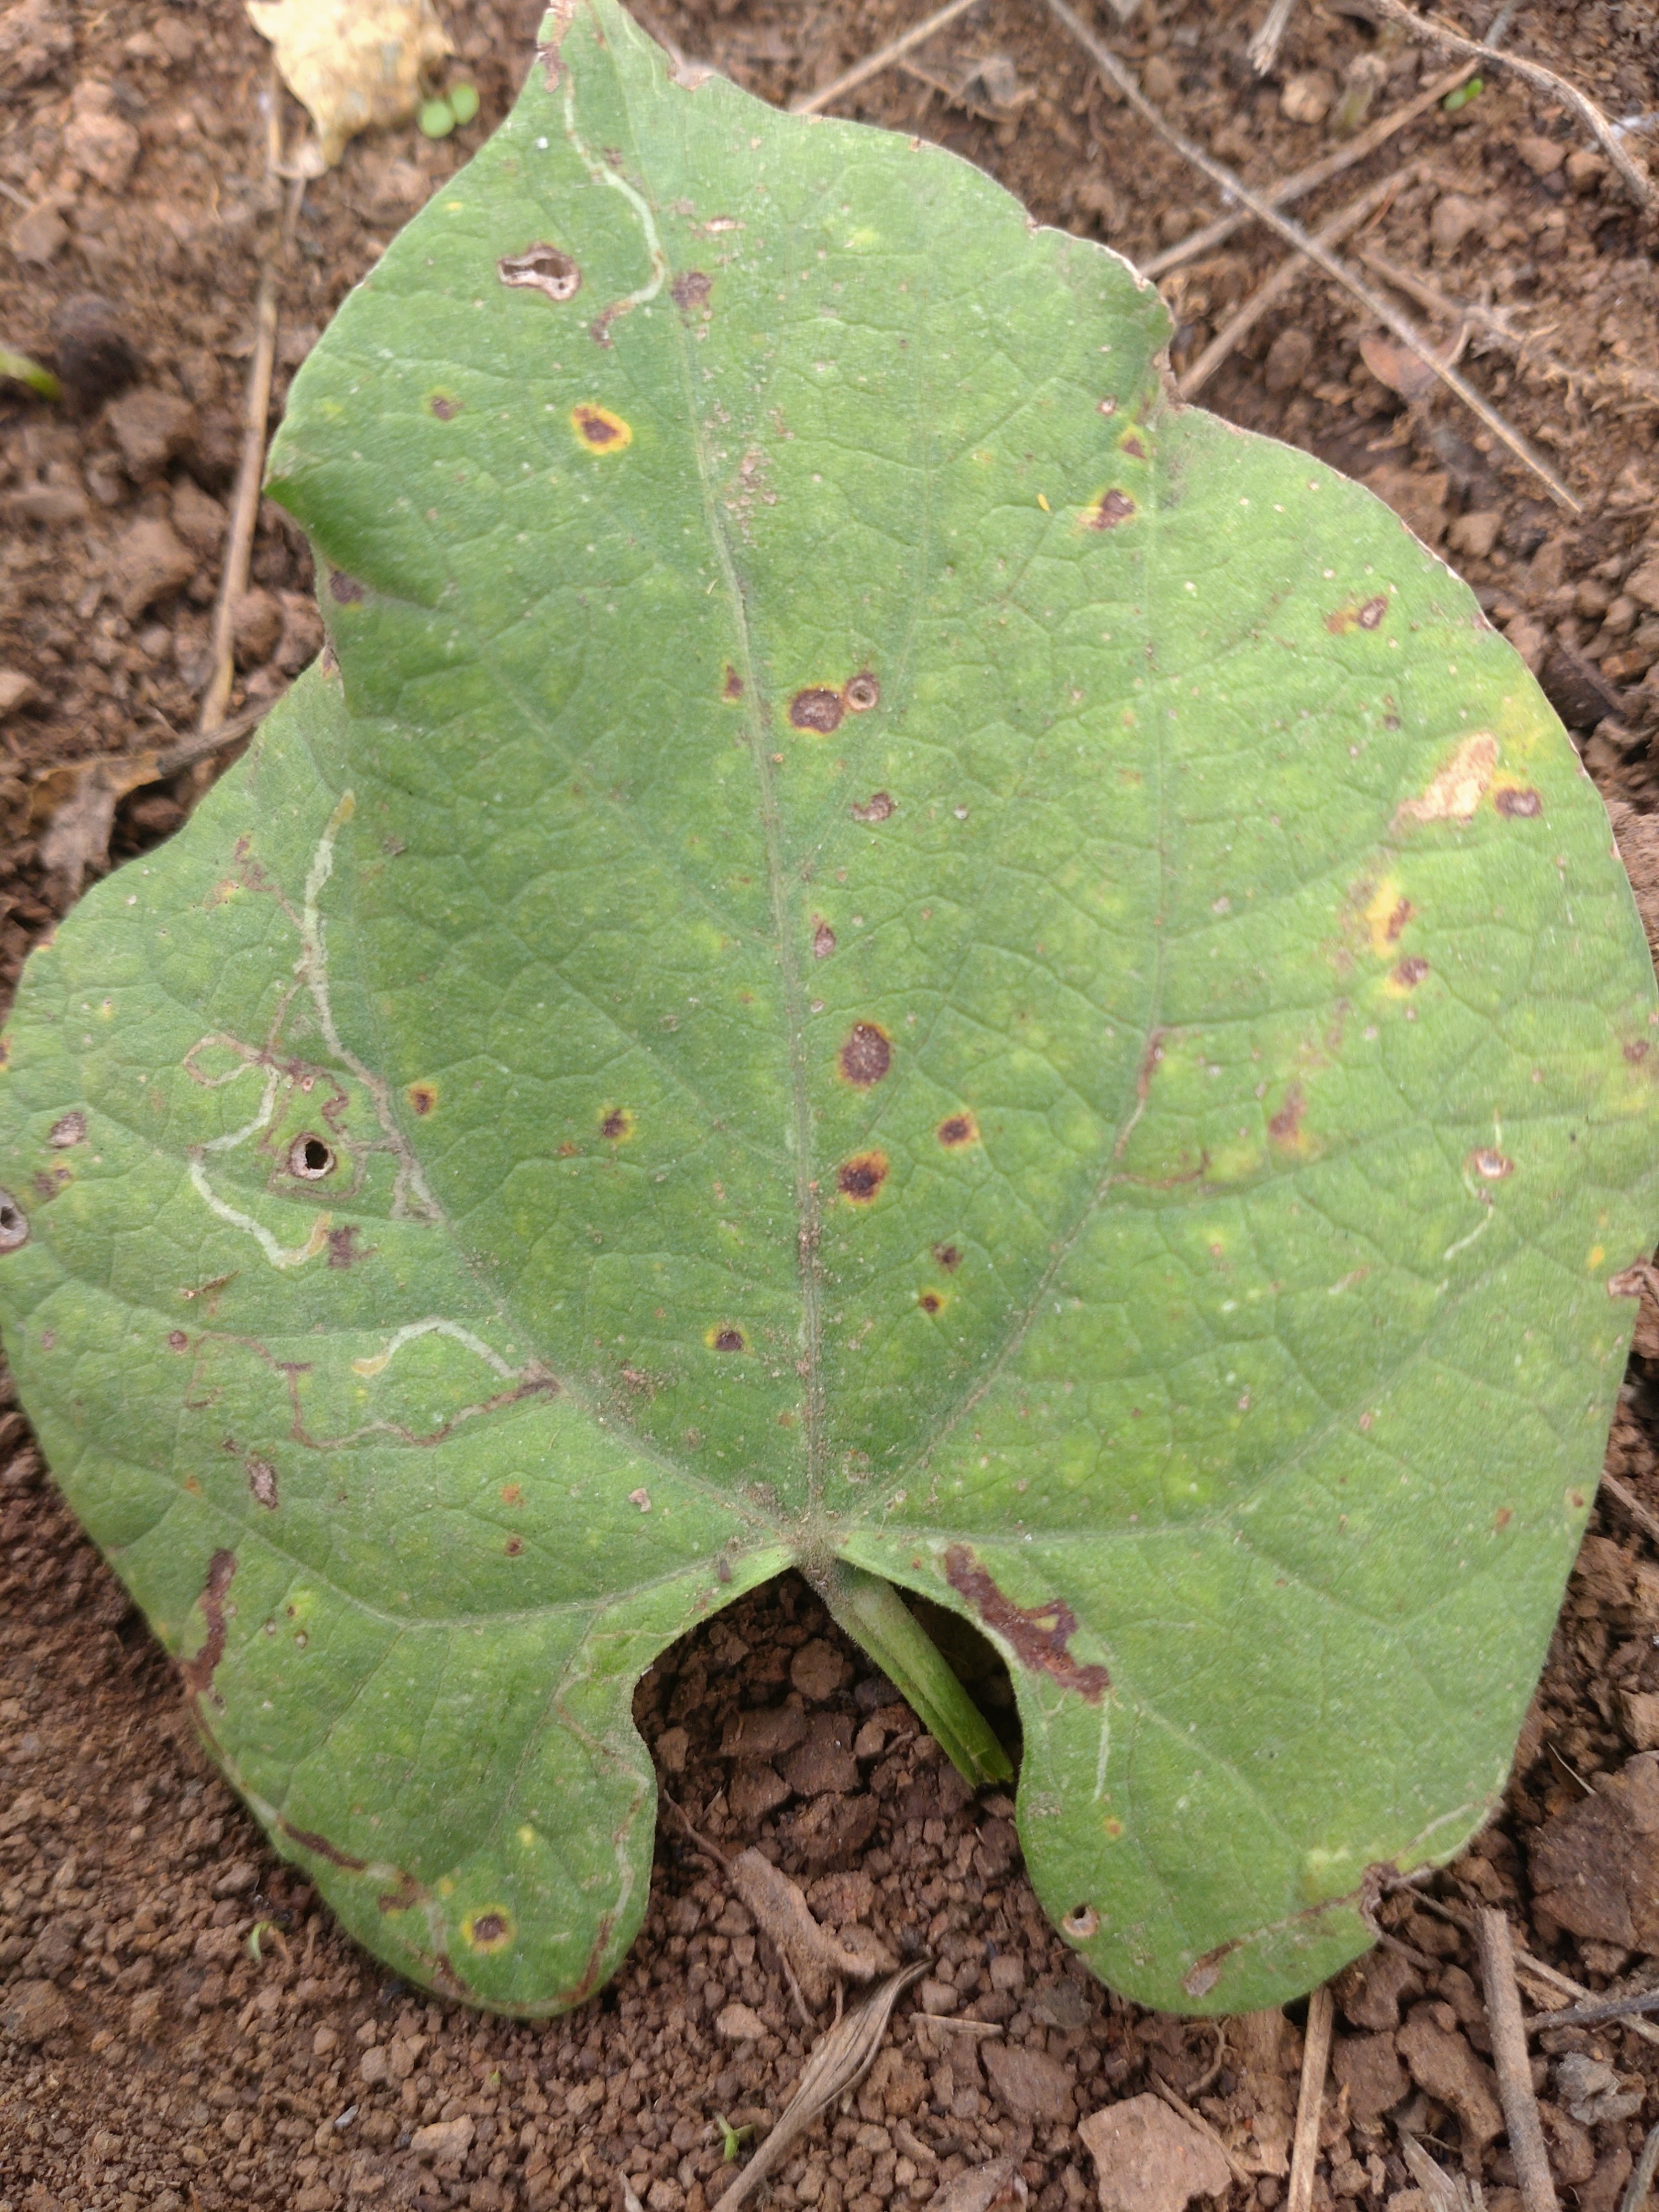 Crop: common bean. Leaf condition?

rust
